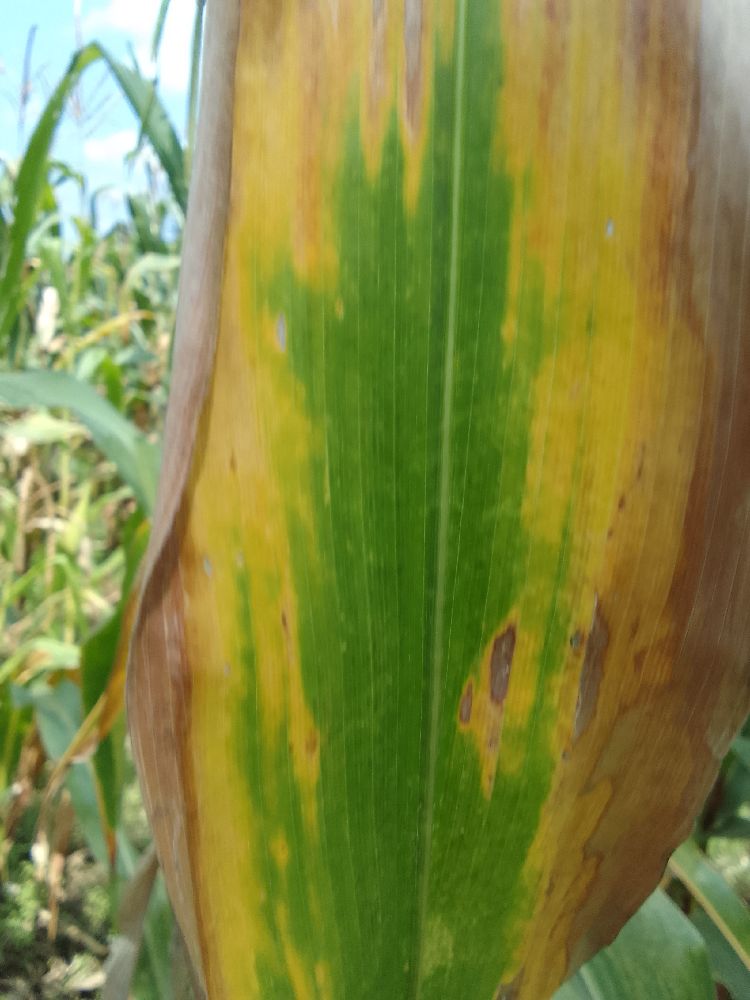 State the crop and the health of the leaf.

maize, maize lethal necrosis
